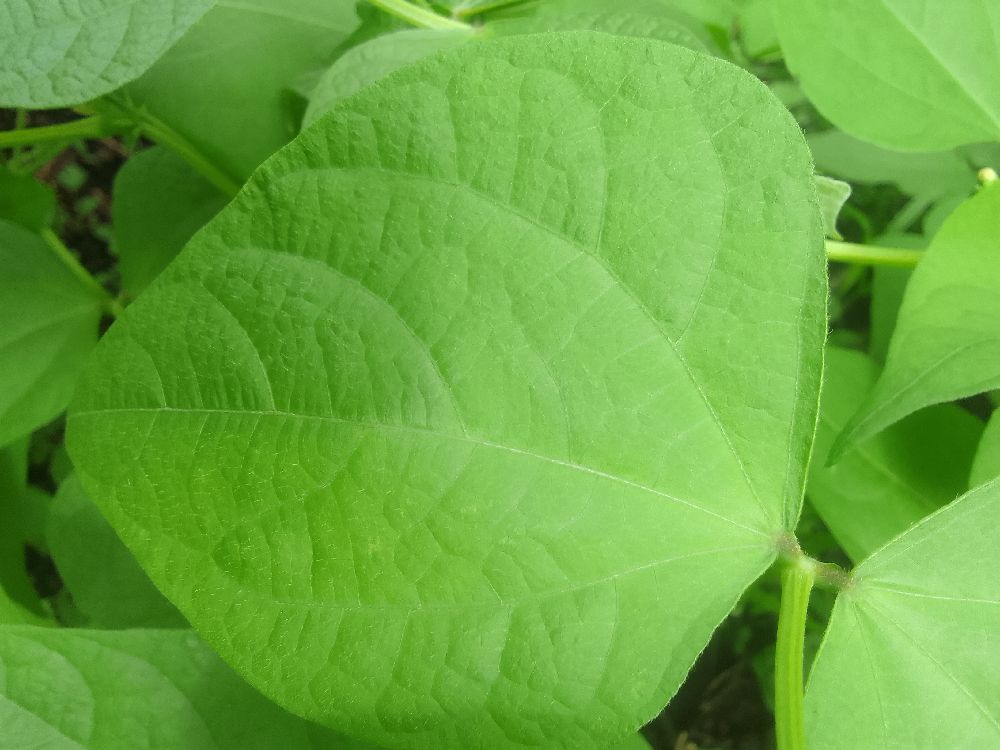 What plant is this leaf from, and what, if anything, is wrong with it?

common bean, healthy
